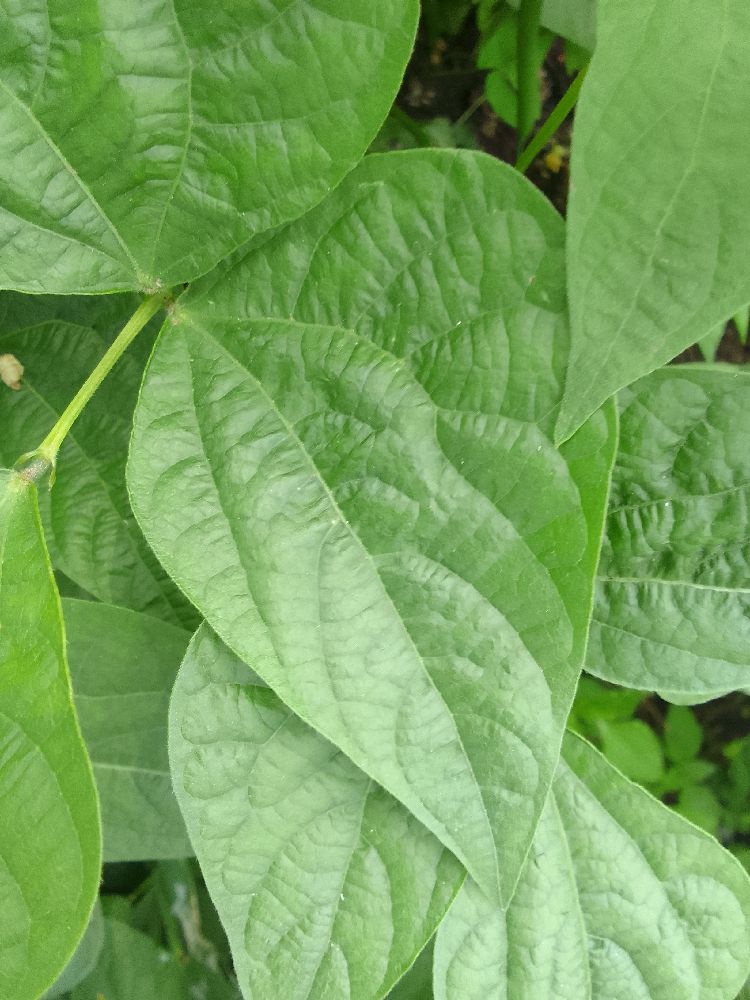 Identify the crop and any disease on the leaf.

common bean, healthy
